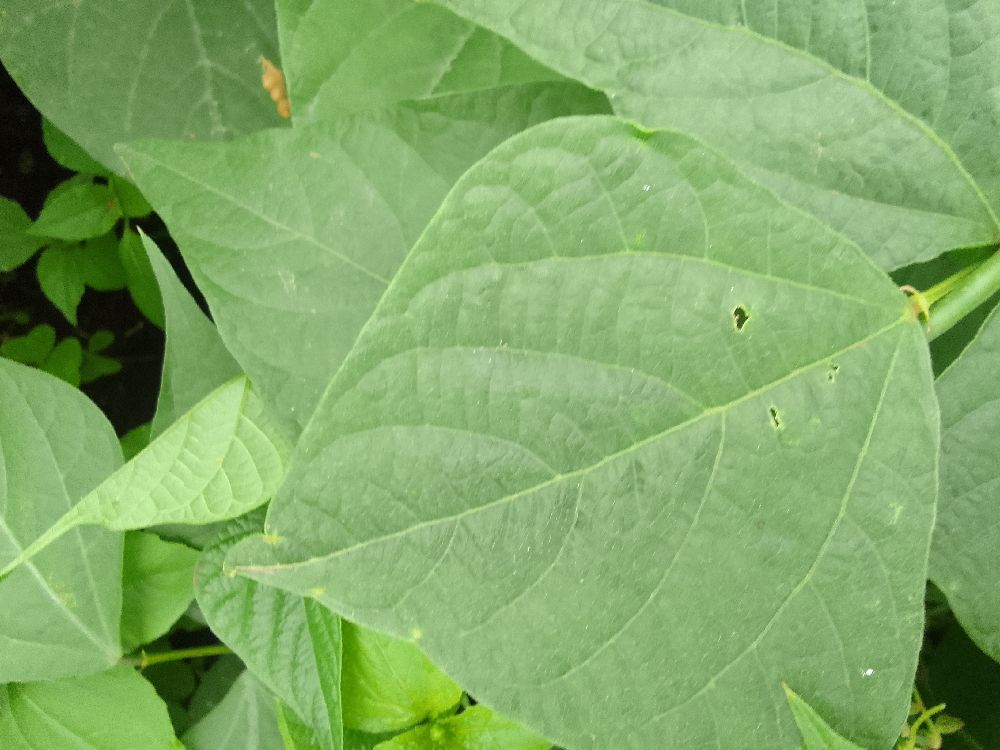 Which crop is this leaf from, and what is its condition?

common bean, healthy
